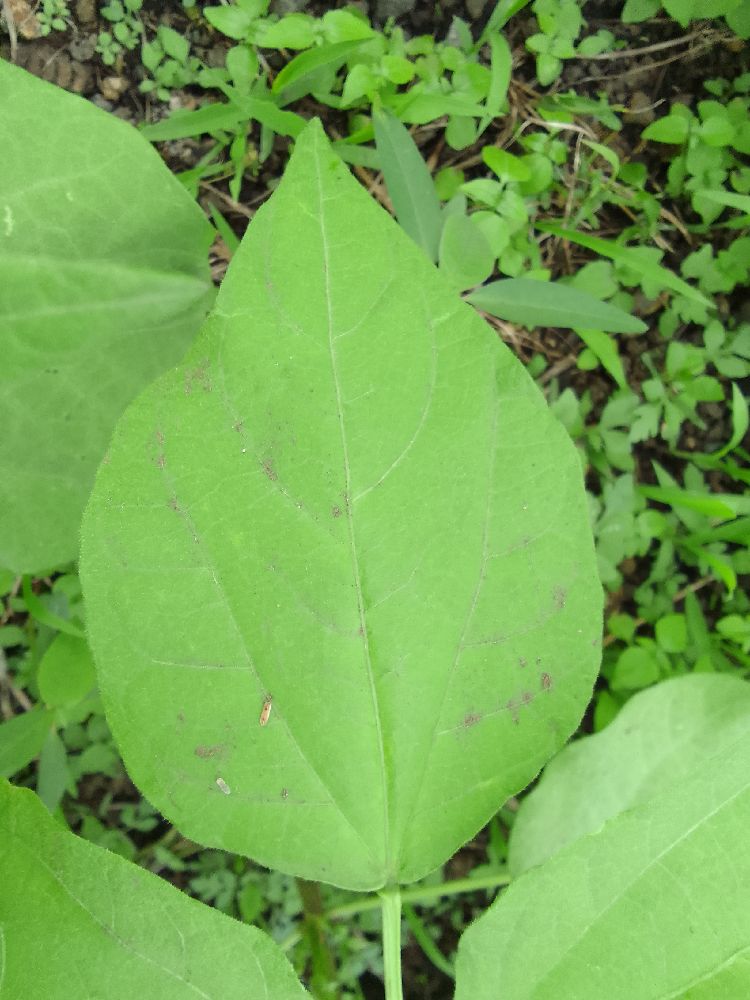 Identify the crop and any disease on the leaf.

common bean, healthy
